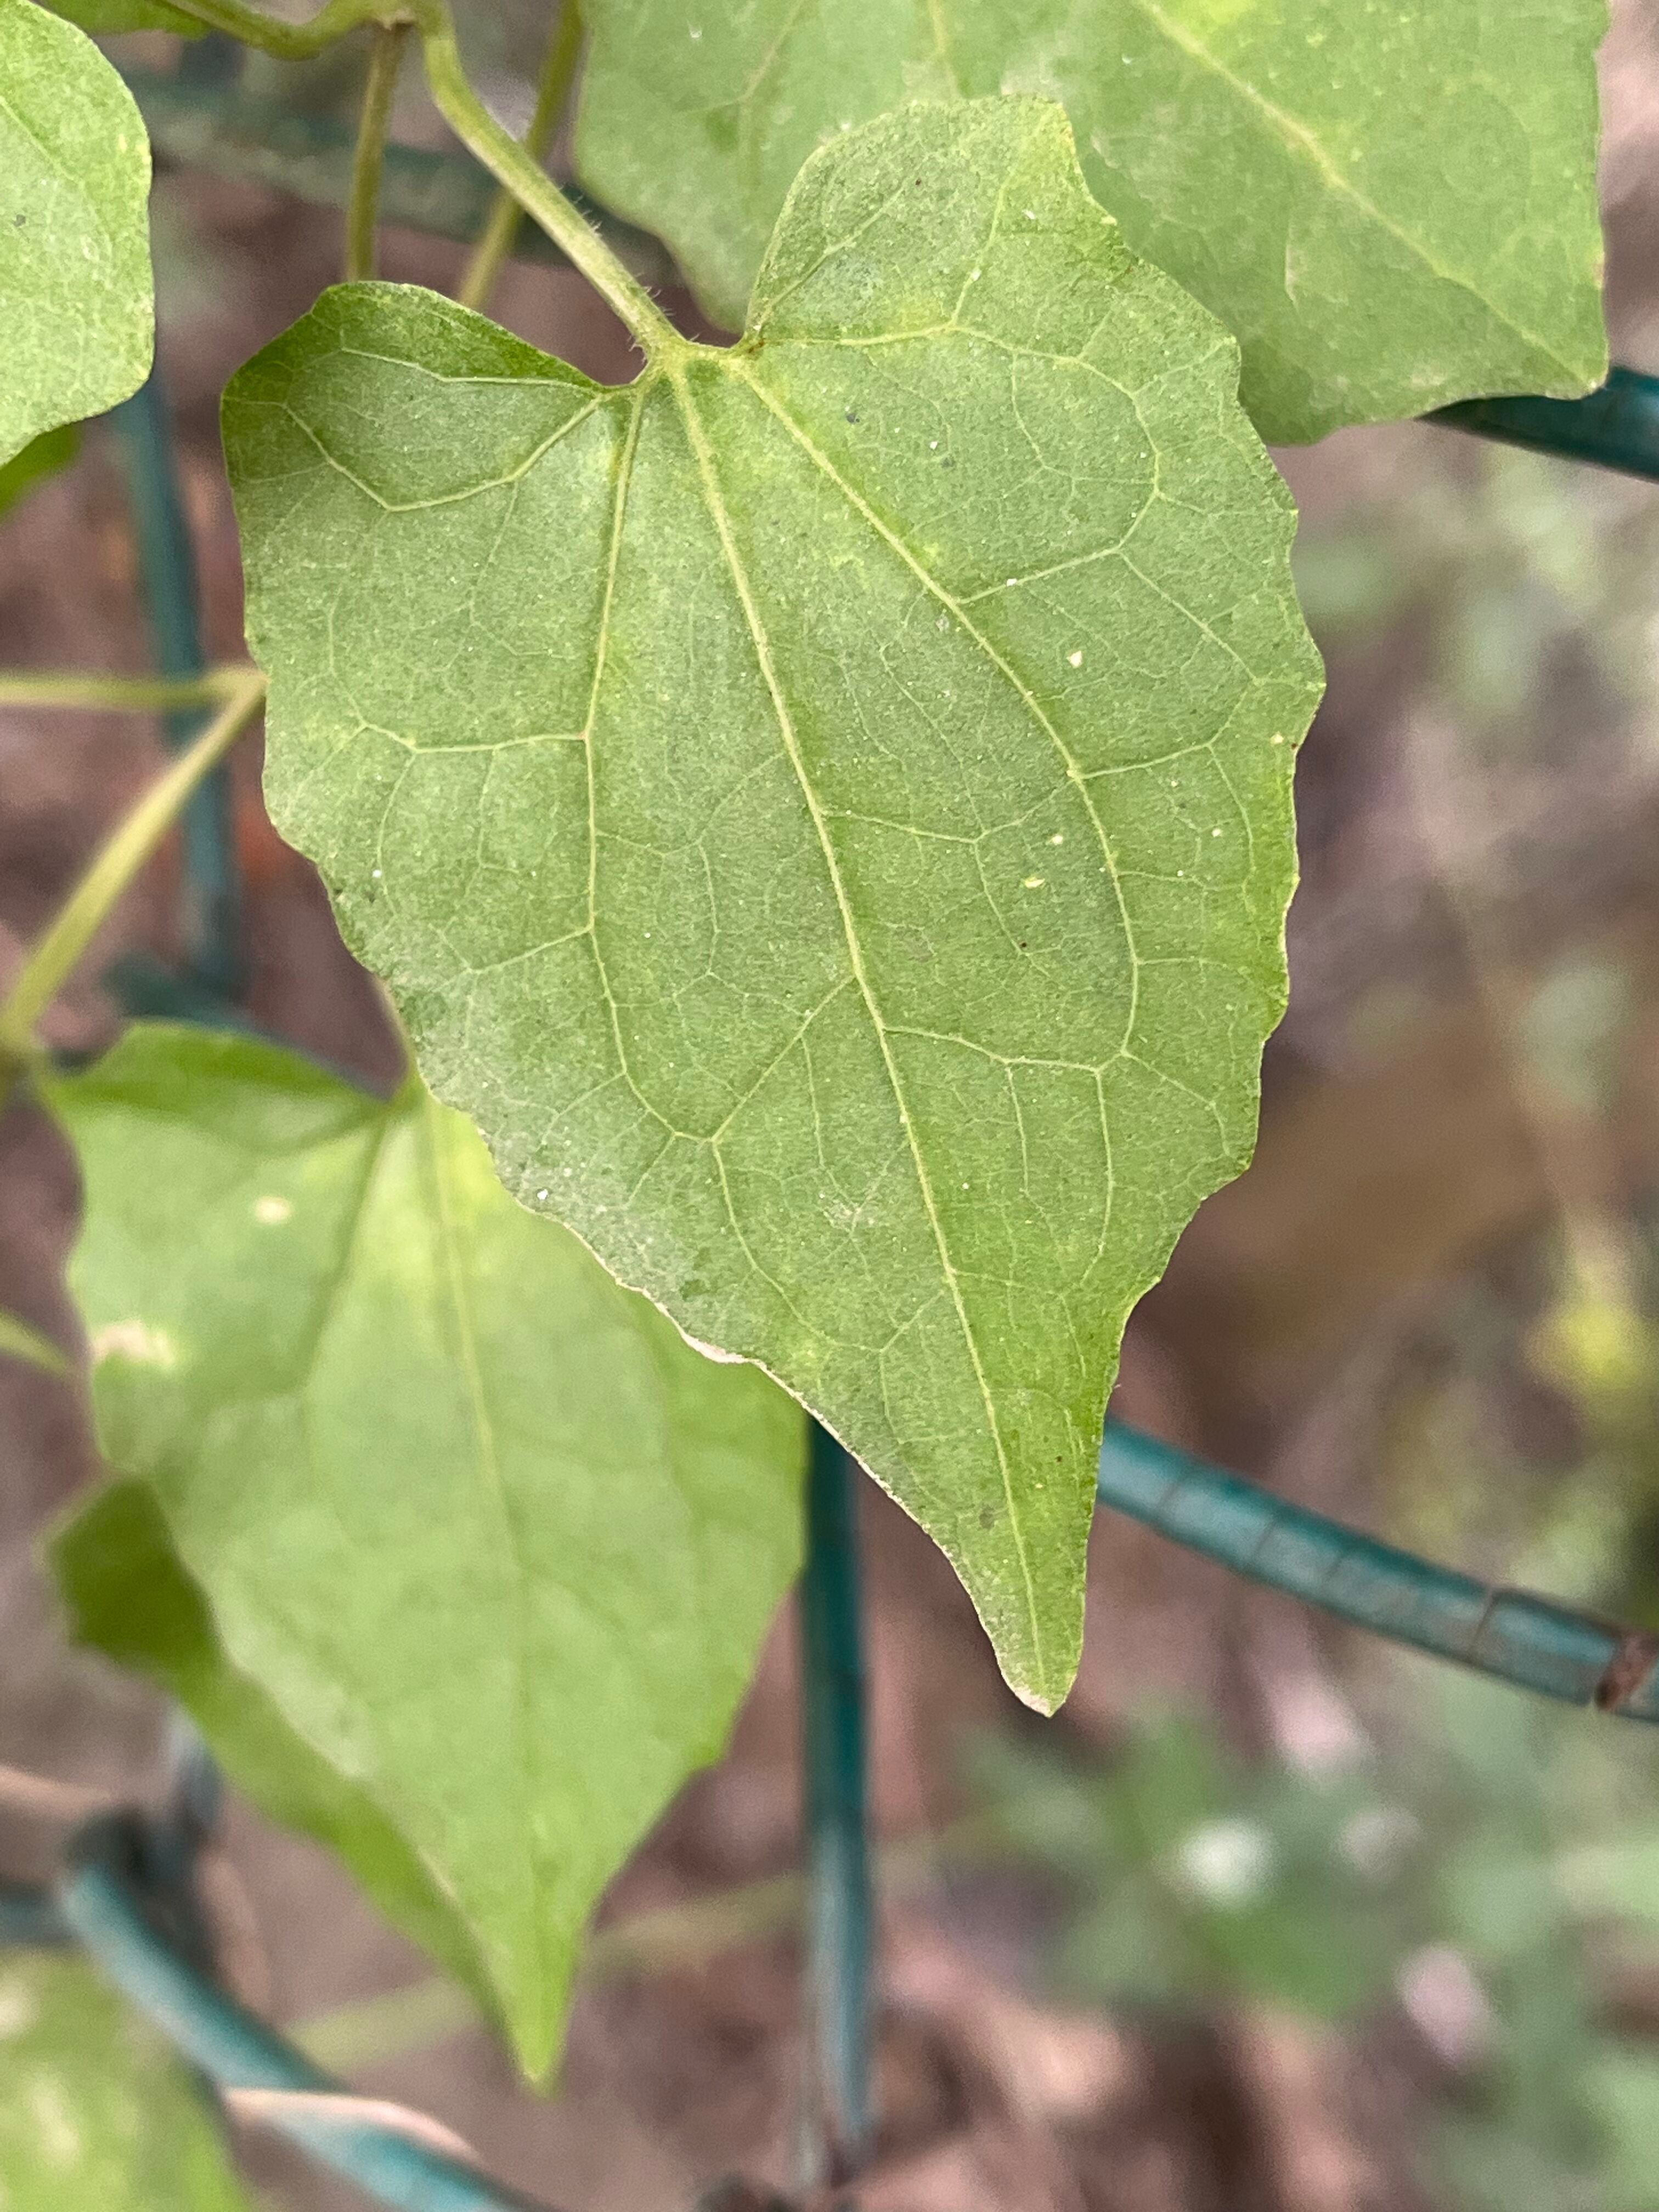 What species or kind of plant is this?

bitter vine
